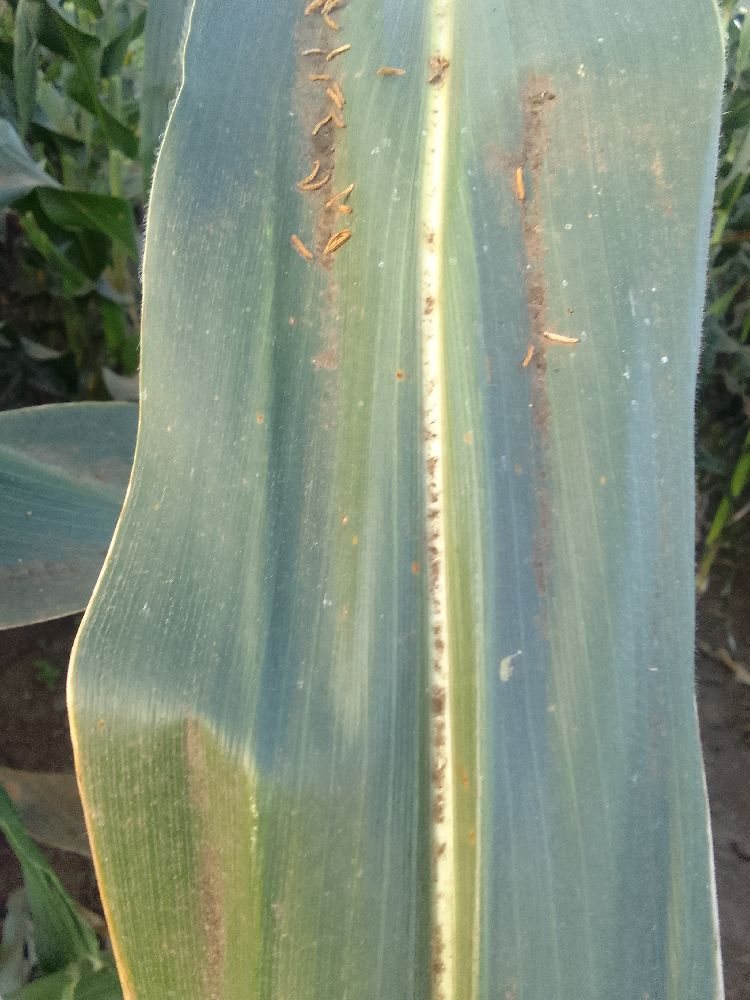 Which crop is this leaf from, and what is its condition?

maize, healthy
